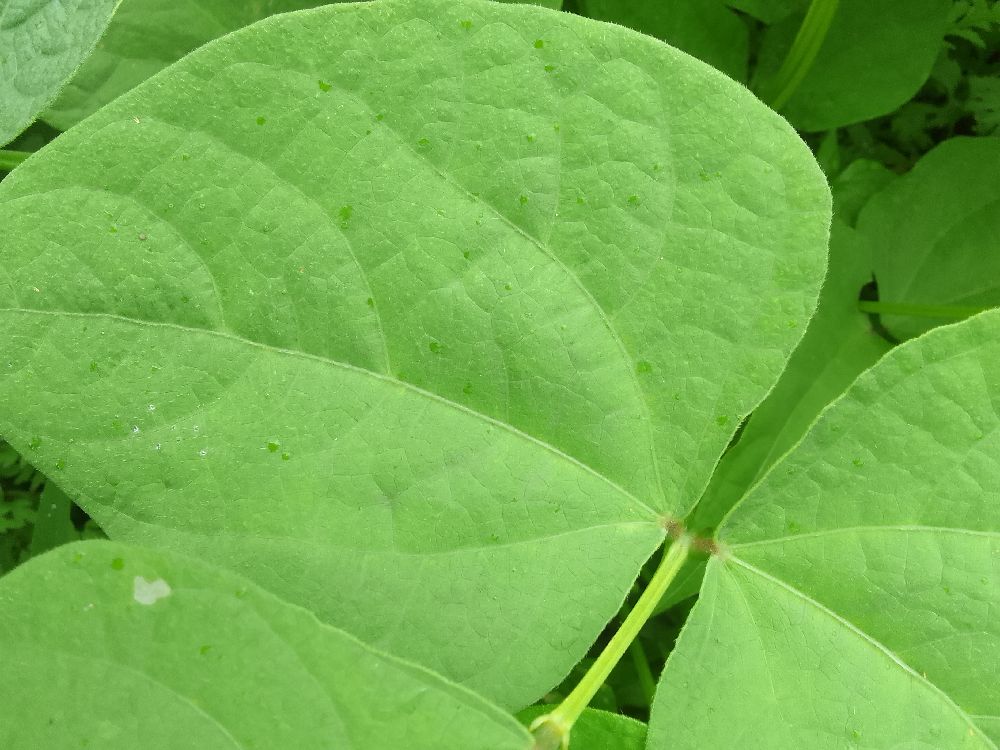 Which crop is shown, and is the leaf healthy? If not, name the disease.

common bean, healthy
